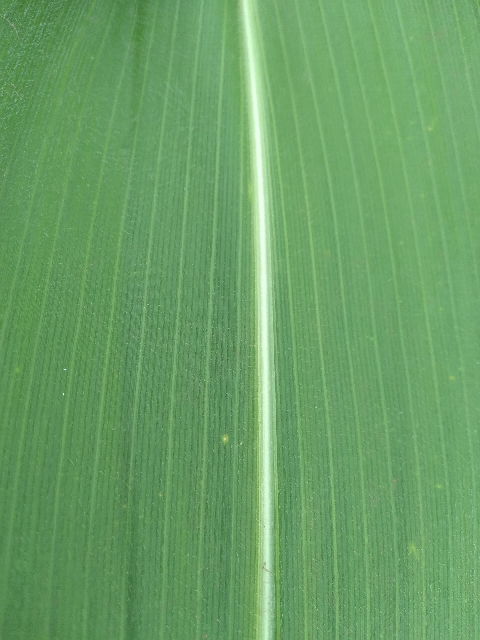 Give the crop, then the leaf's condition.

maize, healthy
